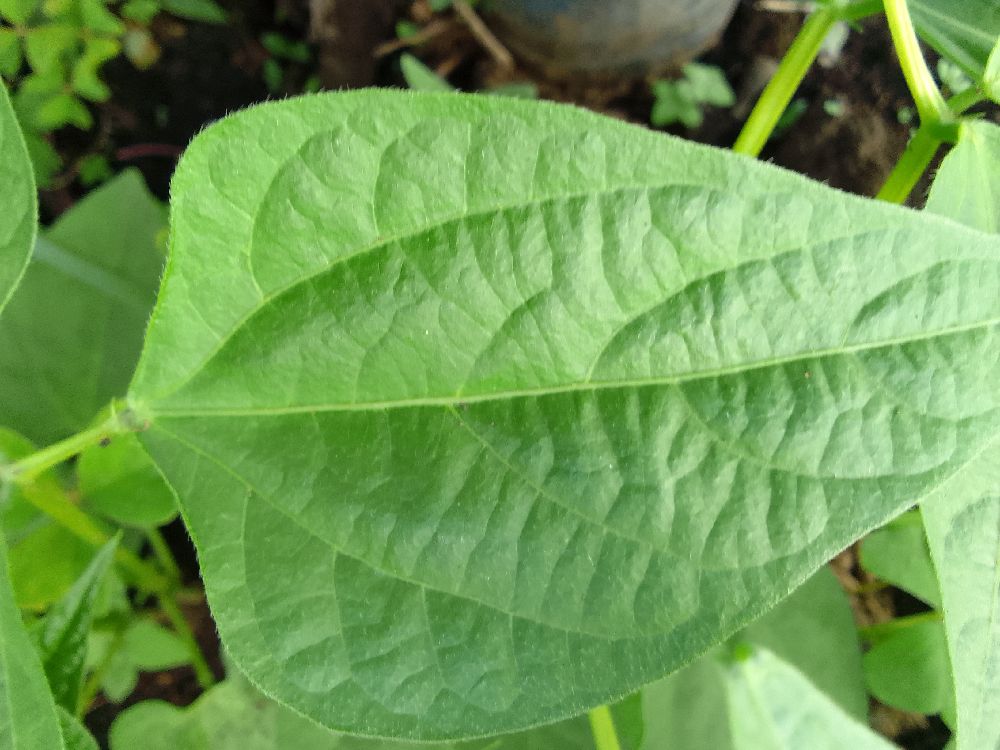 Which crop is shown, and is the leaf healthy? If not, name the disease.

common bean, healthy
